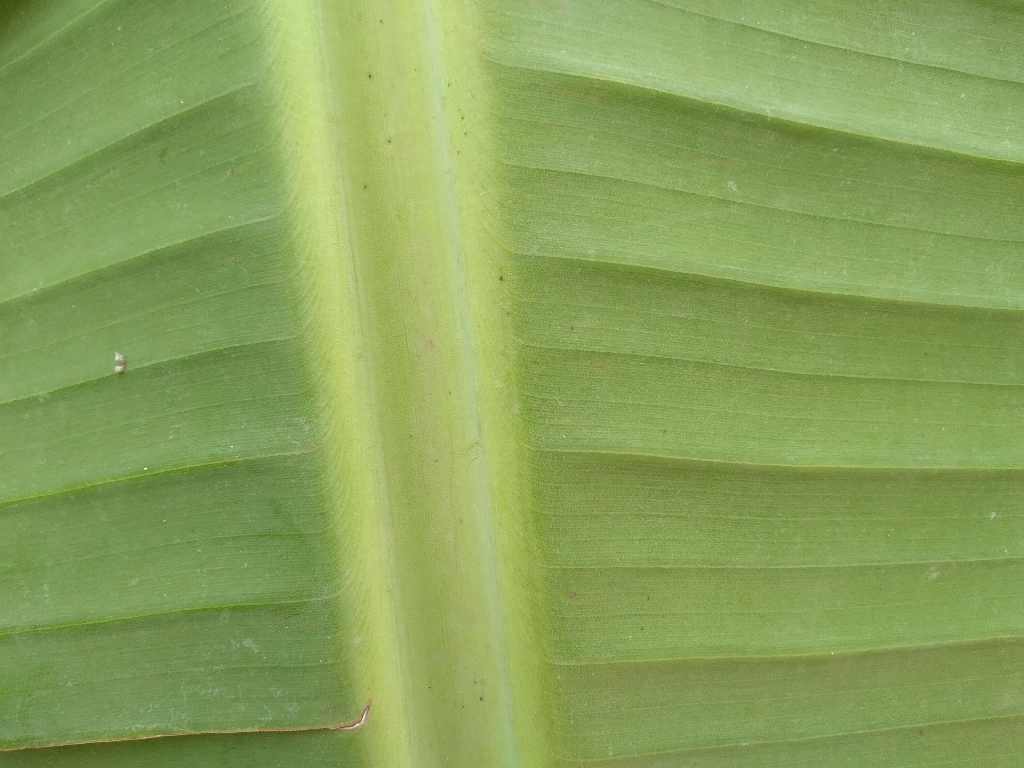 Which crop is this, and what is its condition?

banana, healthy
